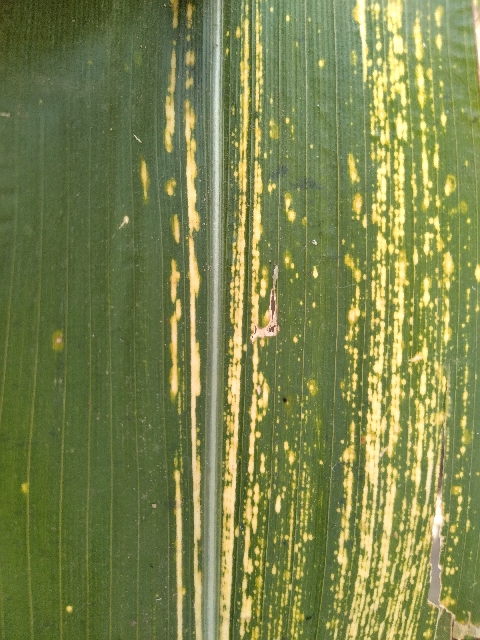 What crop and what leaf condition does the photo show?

maize, maize streak virus
